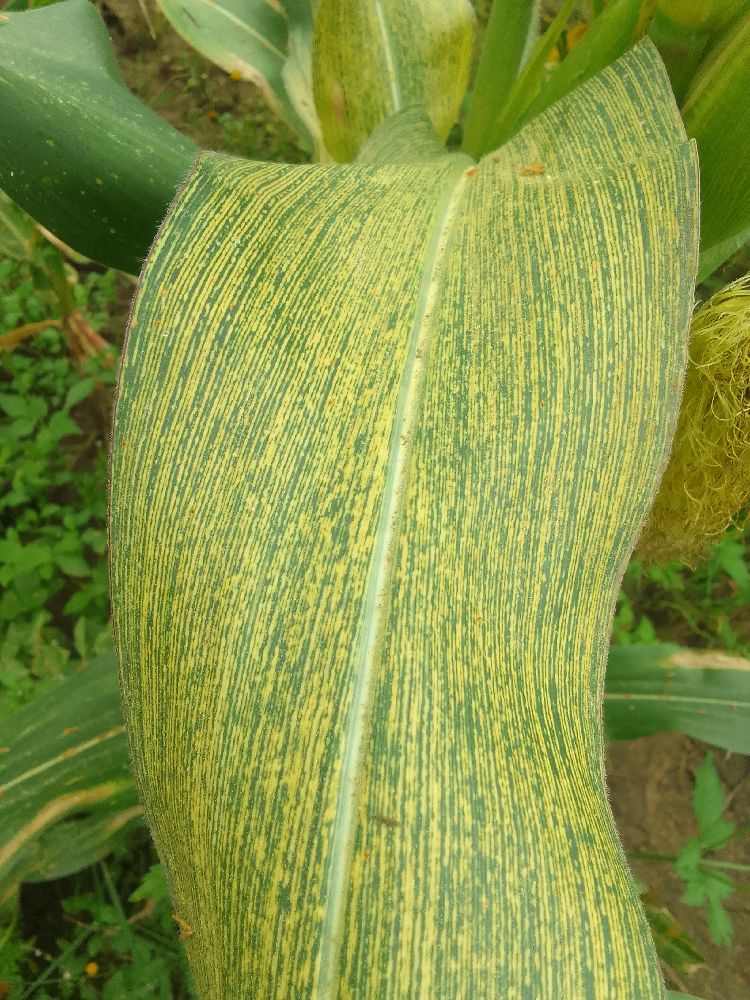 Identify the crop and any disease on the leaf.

maize, maize streak virus
